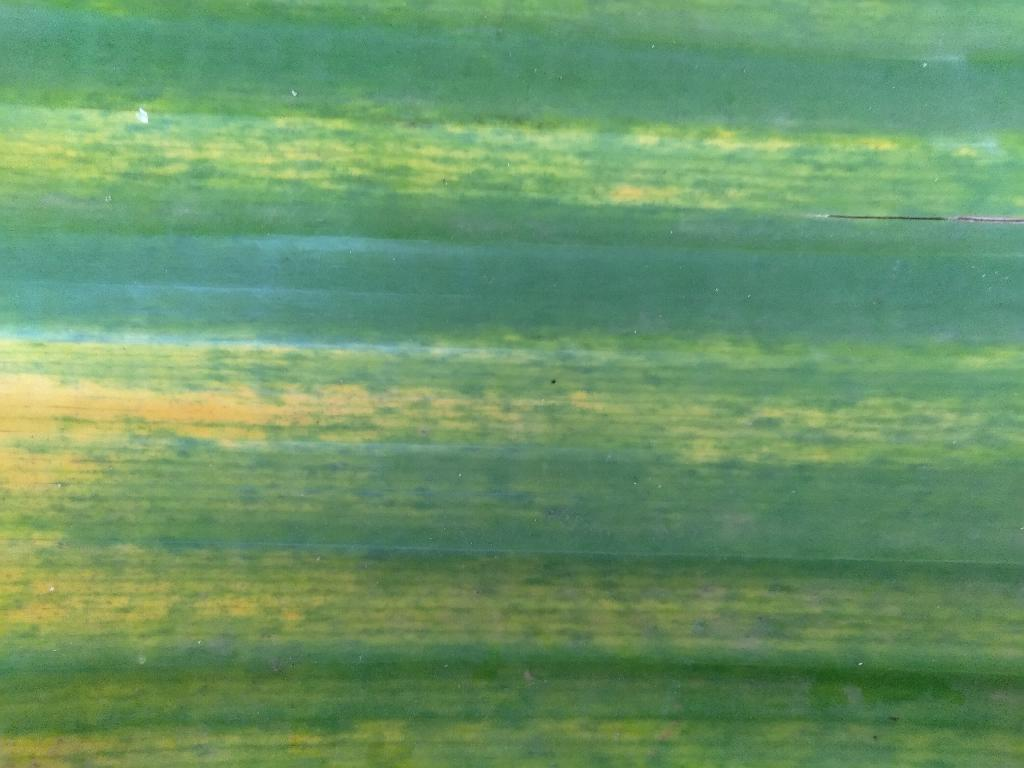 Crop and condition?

banana, fusarium wilt race 1
